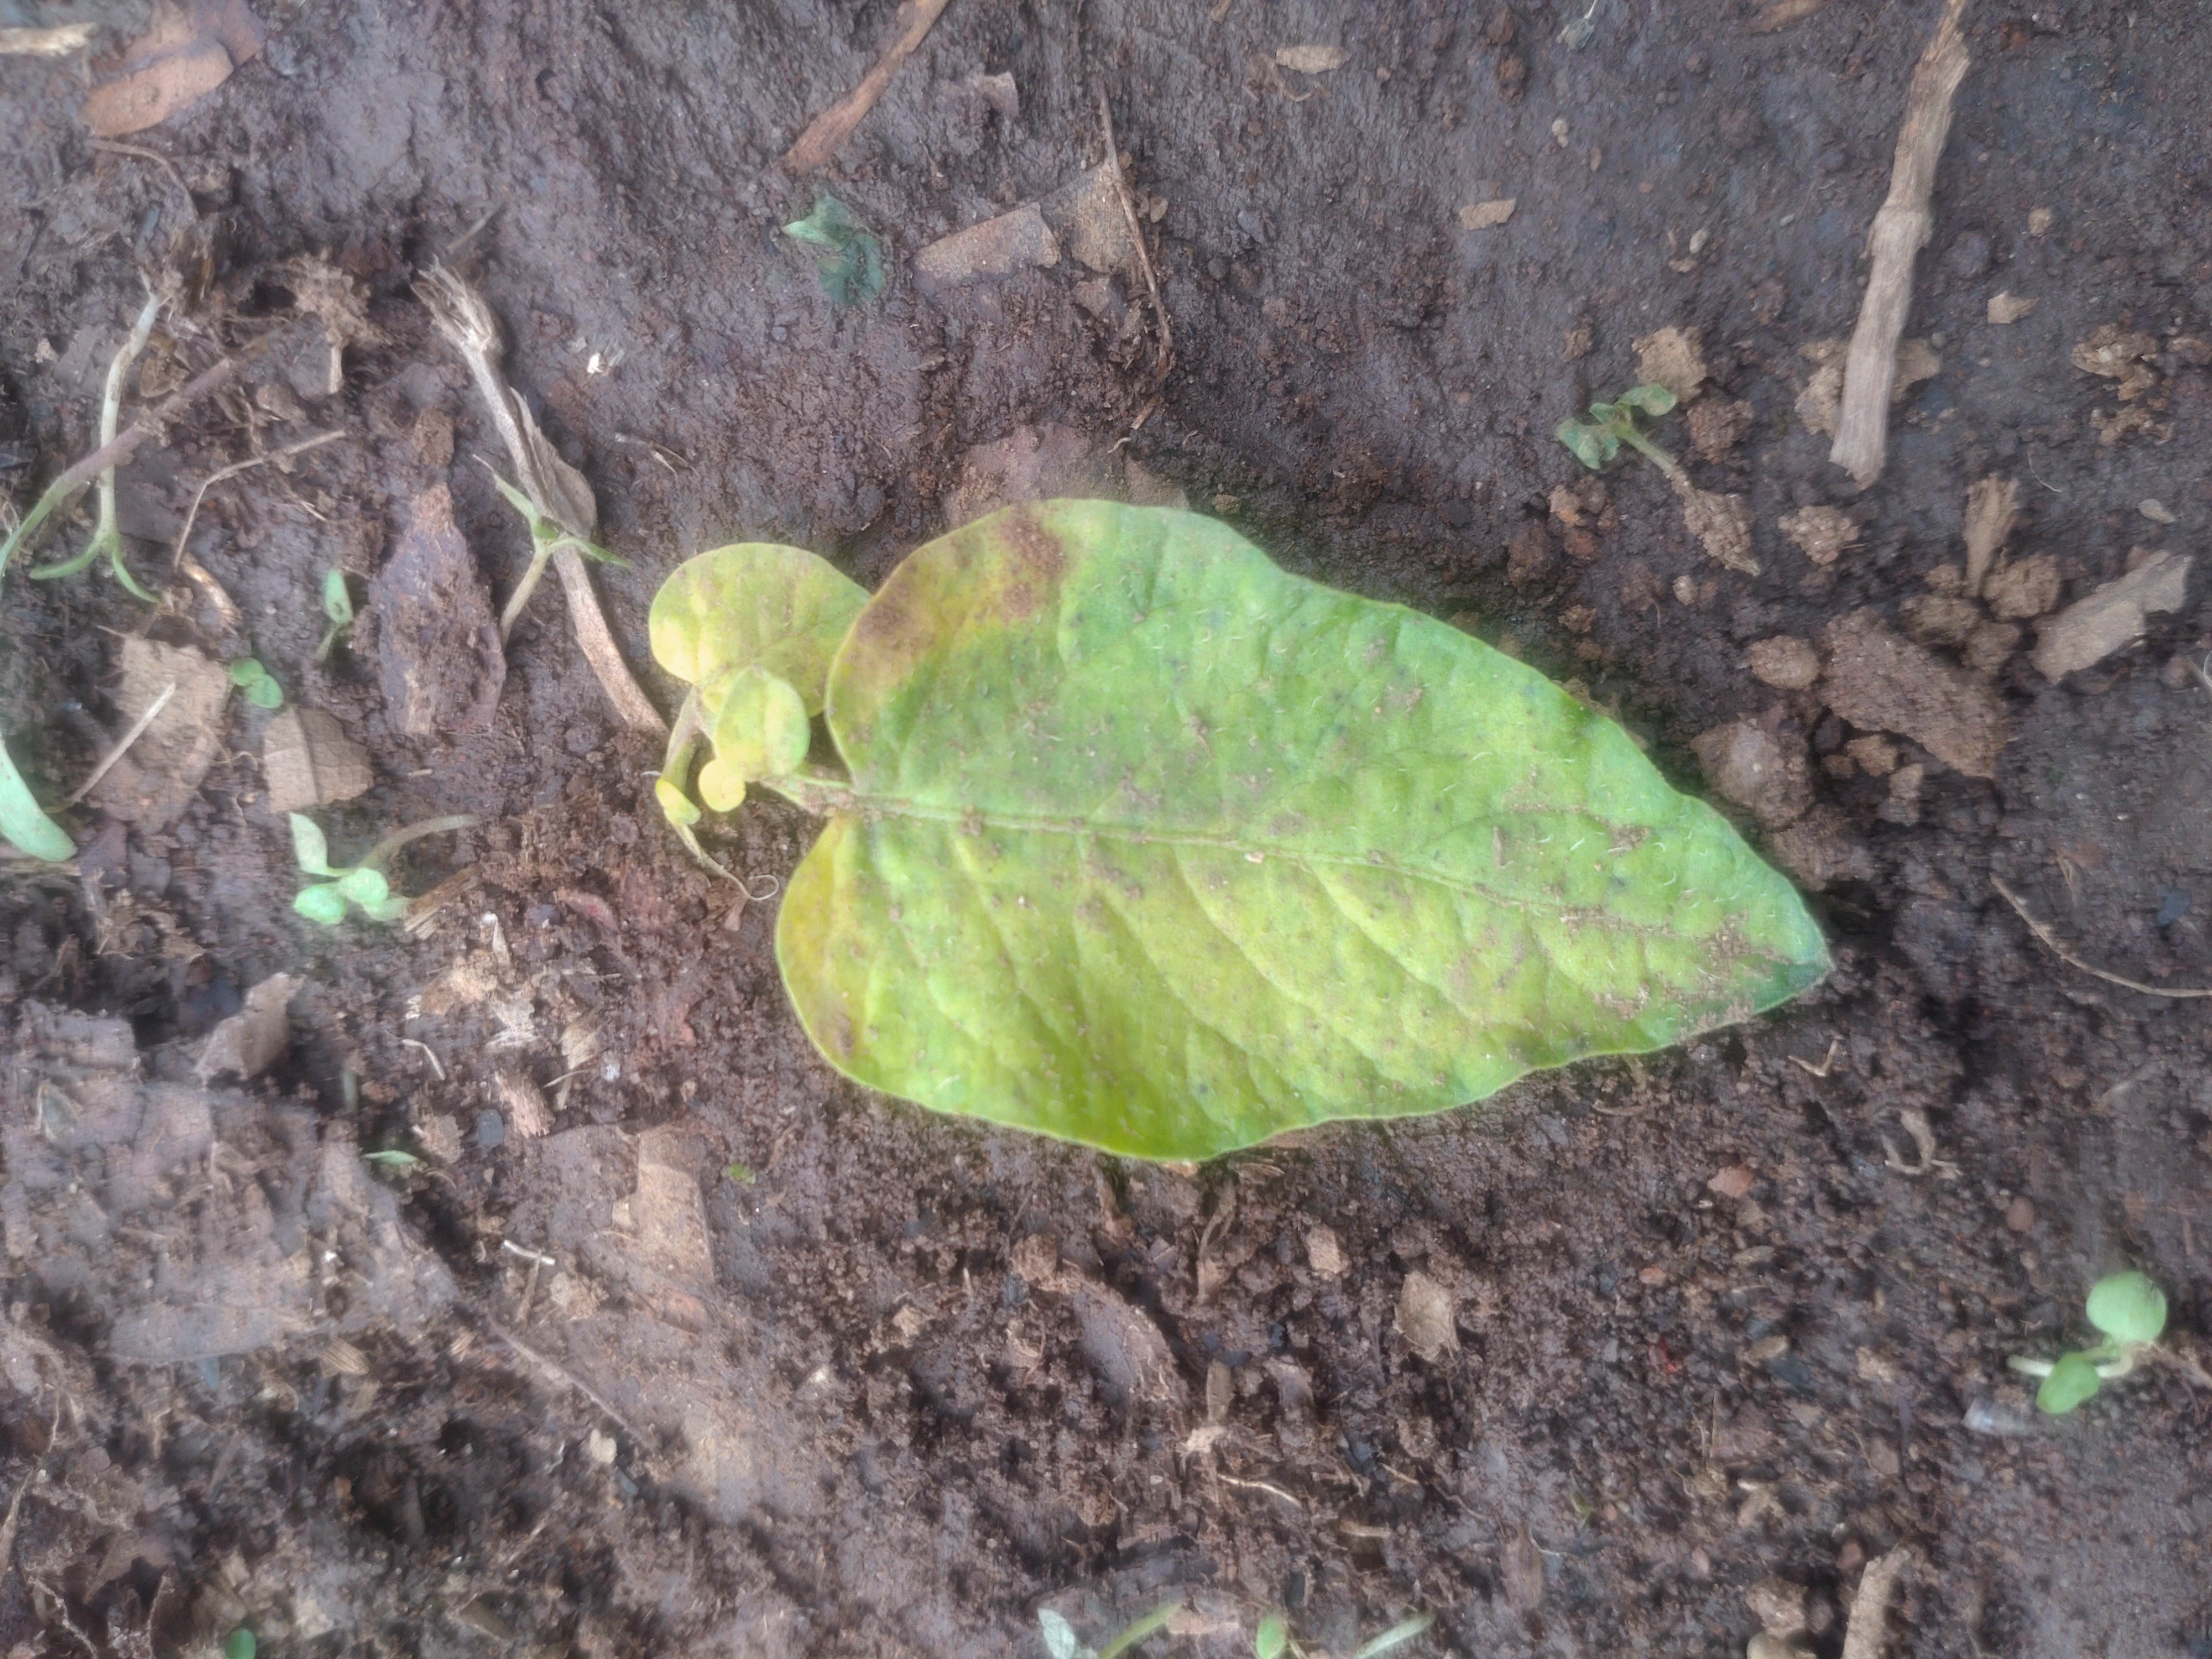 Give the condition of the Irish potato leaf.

late blight
